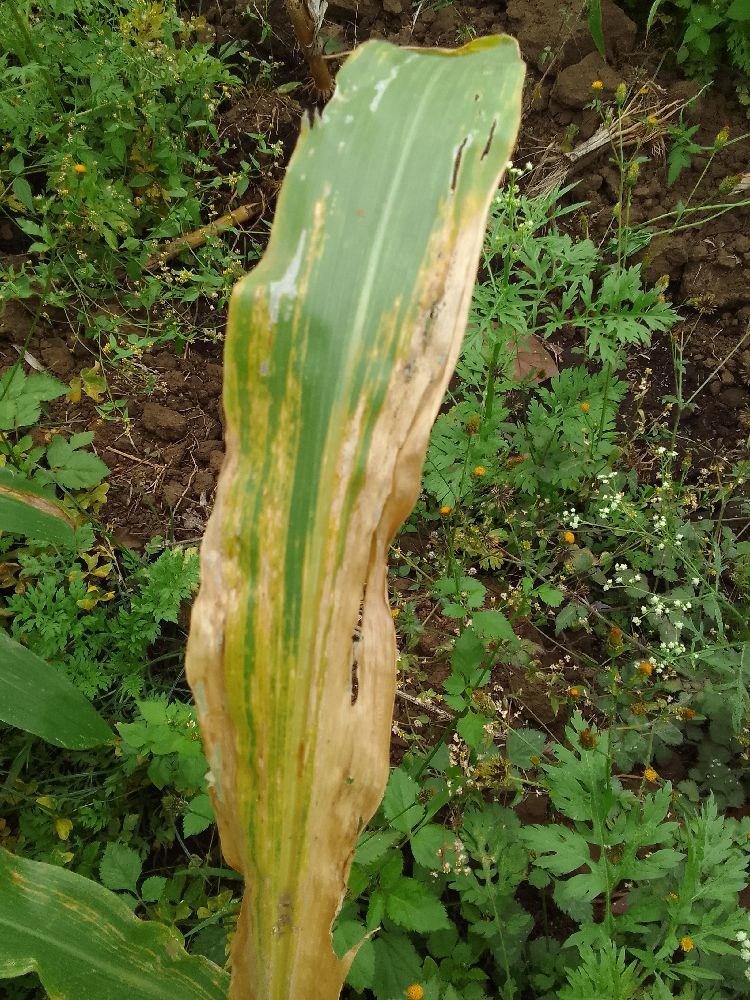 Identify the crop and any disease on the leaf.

maize, maize lethal necrosis
